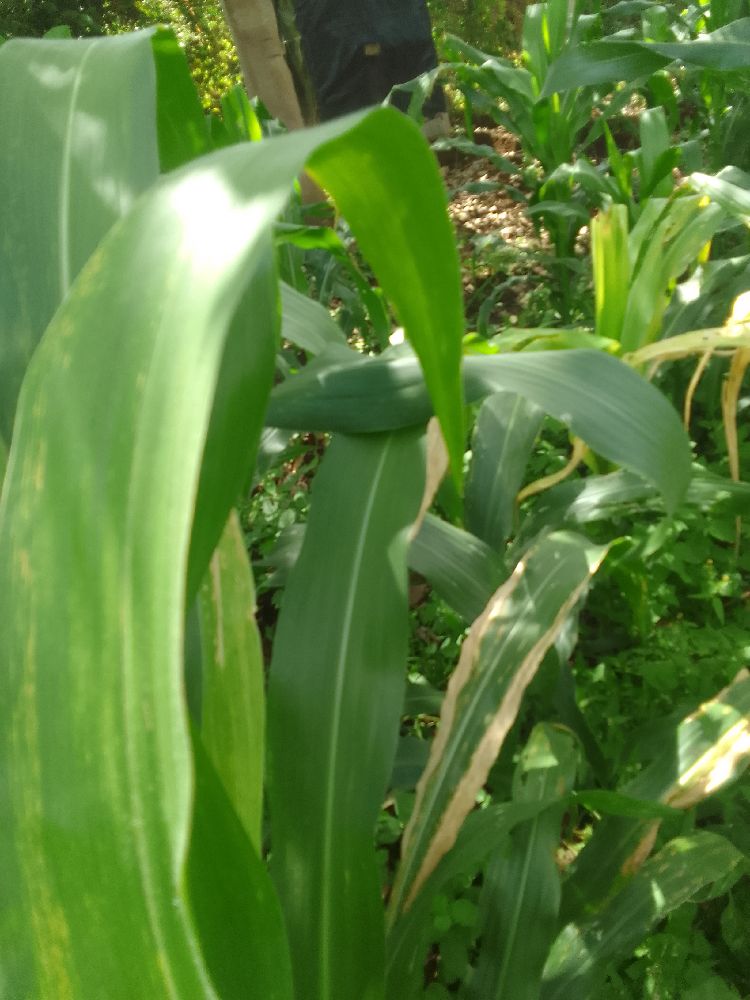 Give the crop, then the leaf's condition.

maize, maize lethal necrosis
